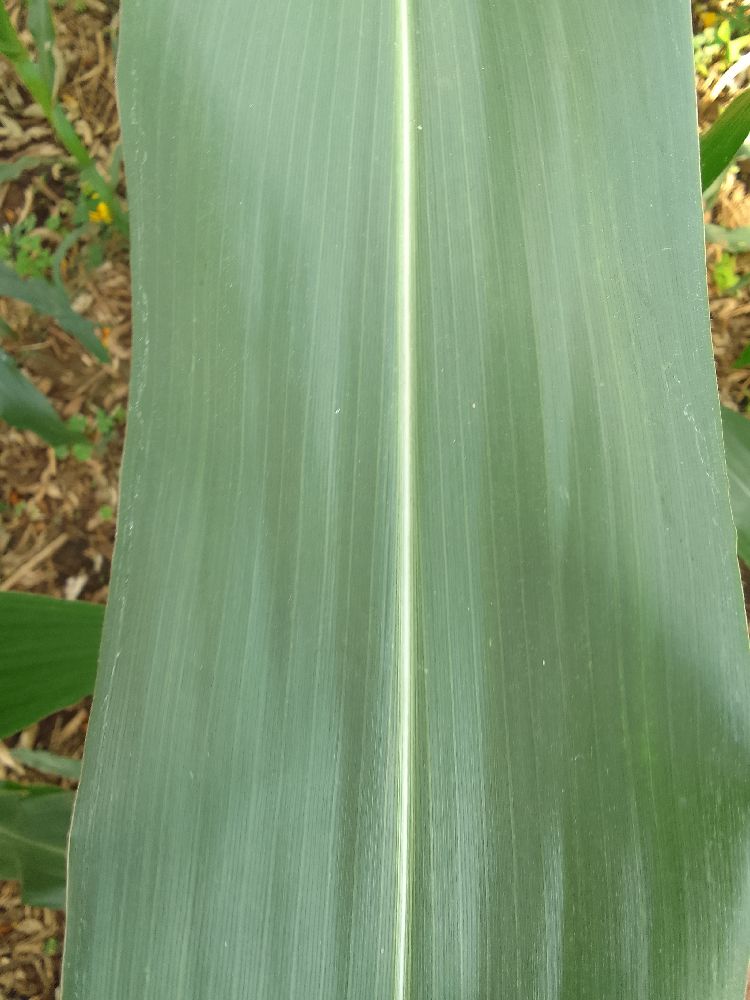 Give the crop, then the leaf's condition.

maize, healthy
